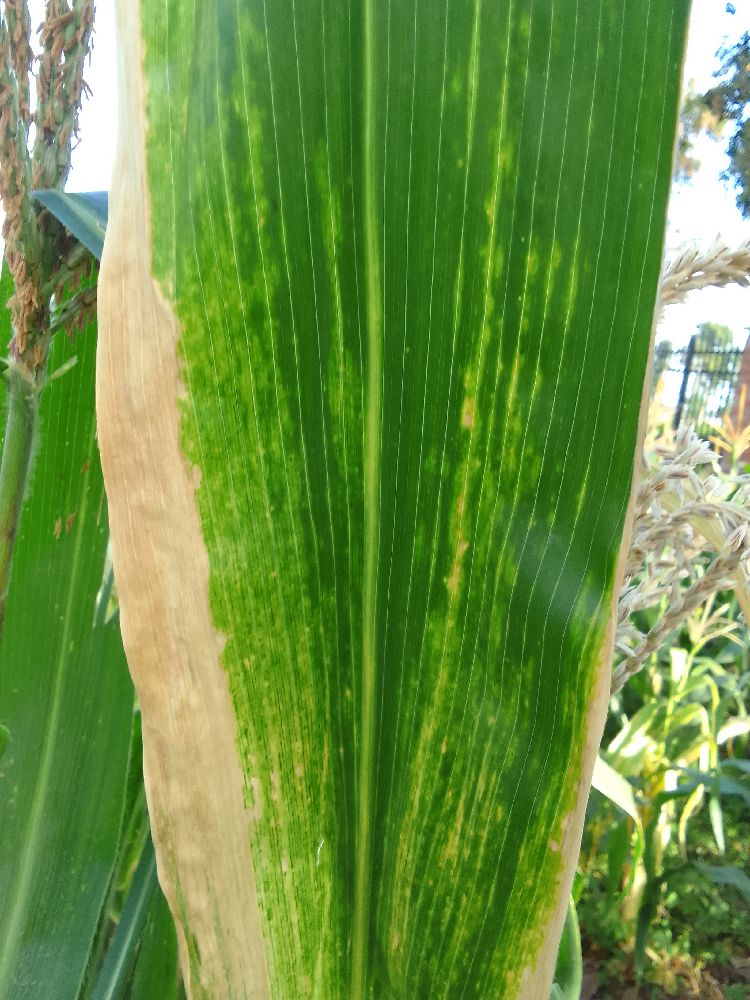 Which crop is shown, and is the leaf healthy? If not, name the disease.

maize, maize lethal necrosis
